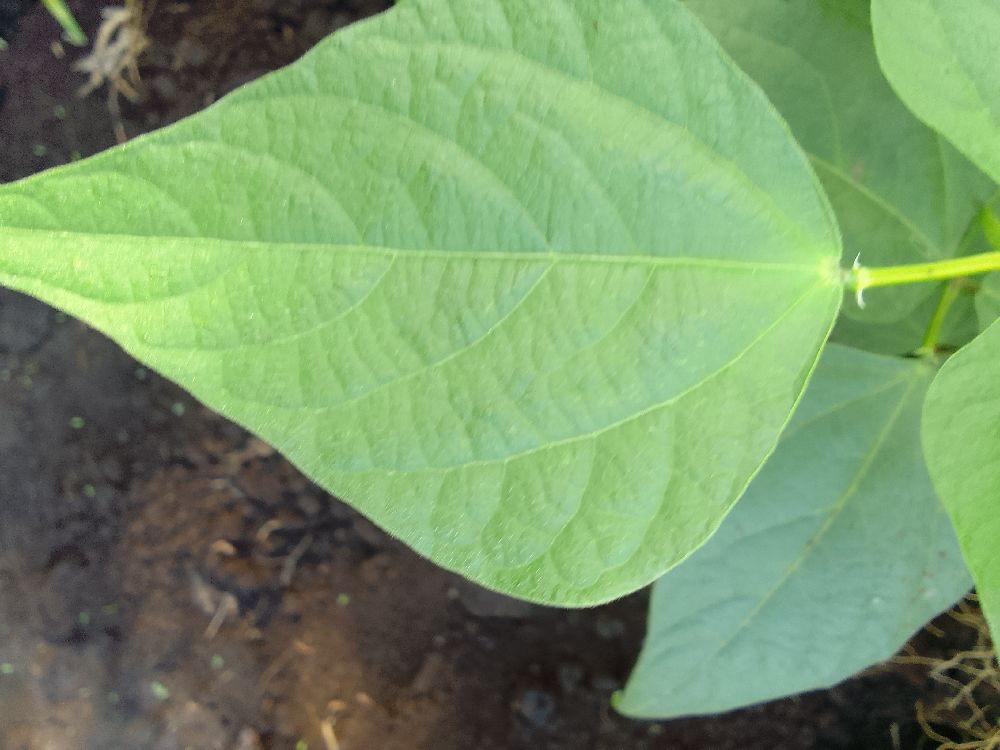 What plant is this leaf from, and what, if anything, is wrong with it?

common bean, healthy
